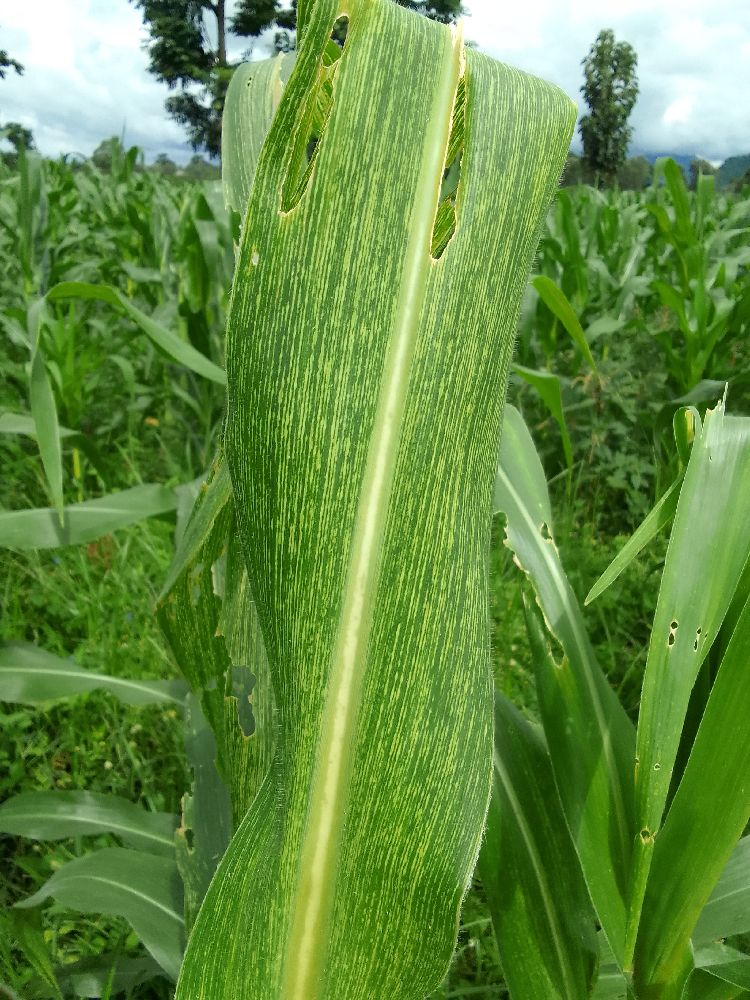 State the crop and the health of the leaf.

maize, maize streak virus
